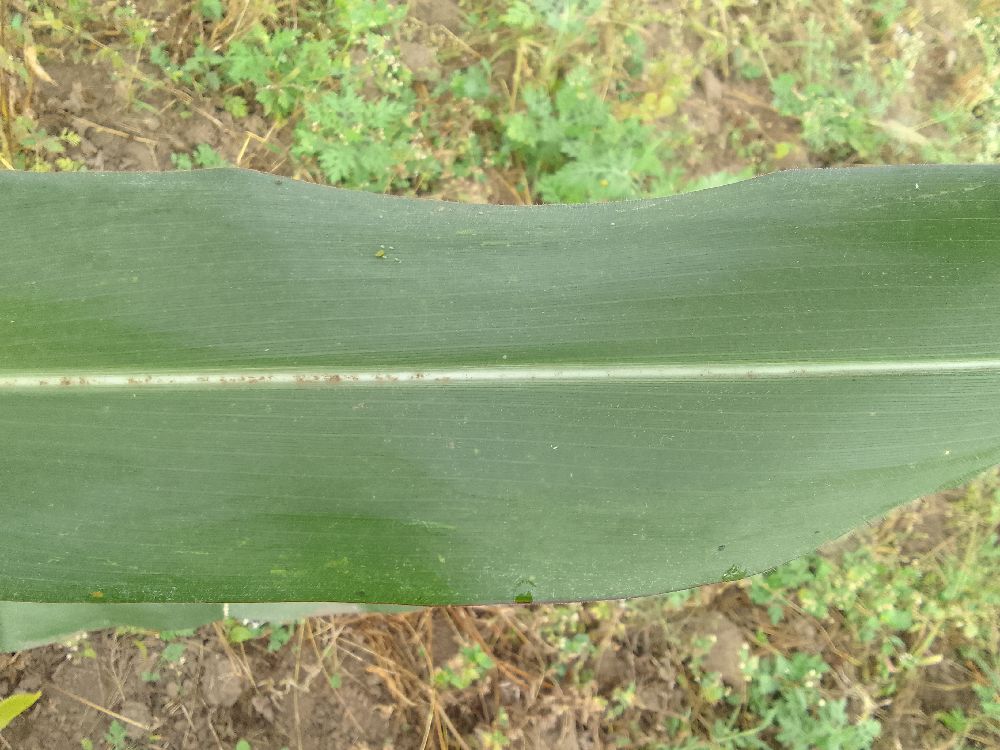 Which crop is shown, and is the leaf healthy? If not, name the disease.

maize, healthy
